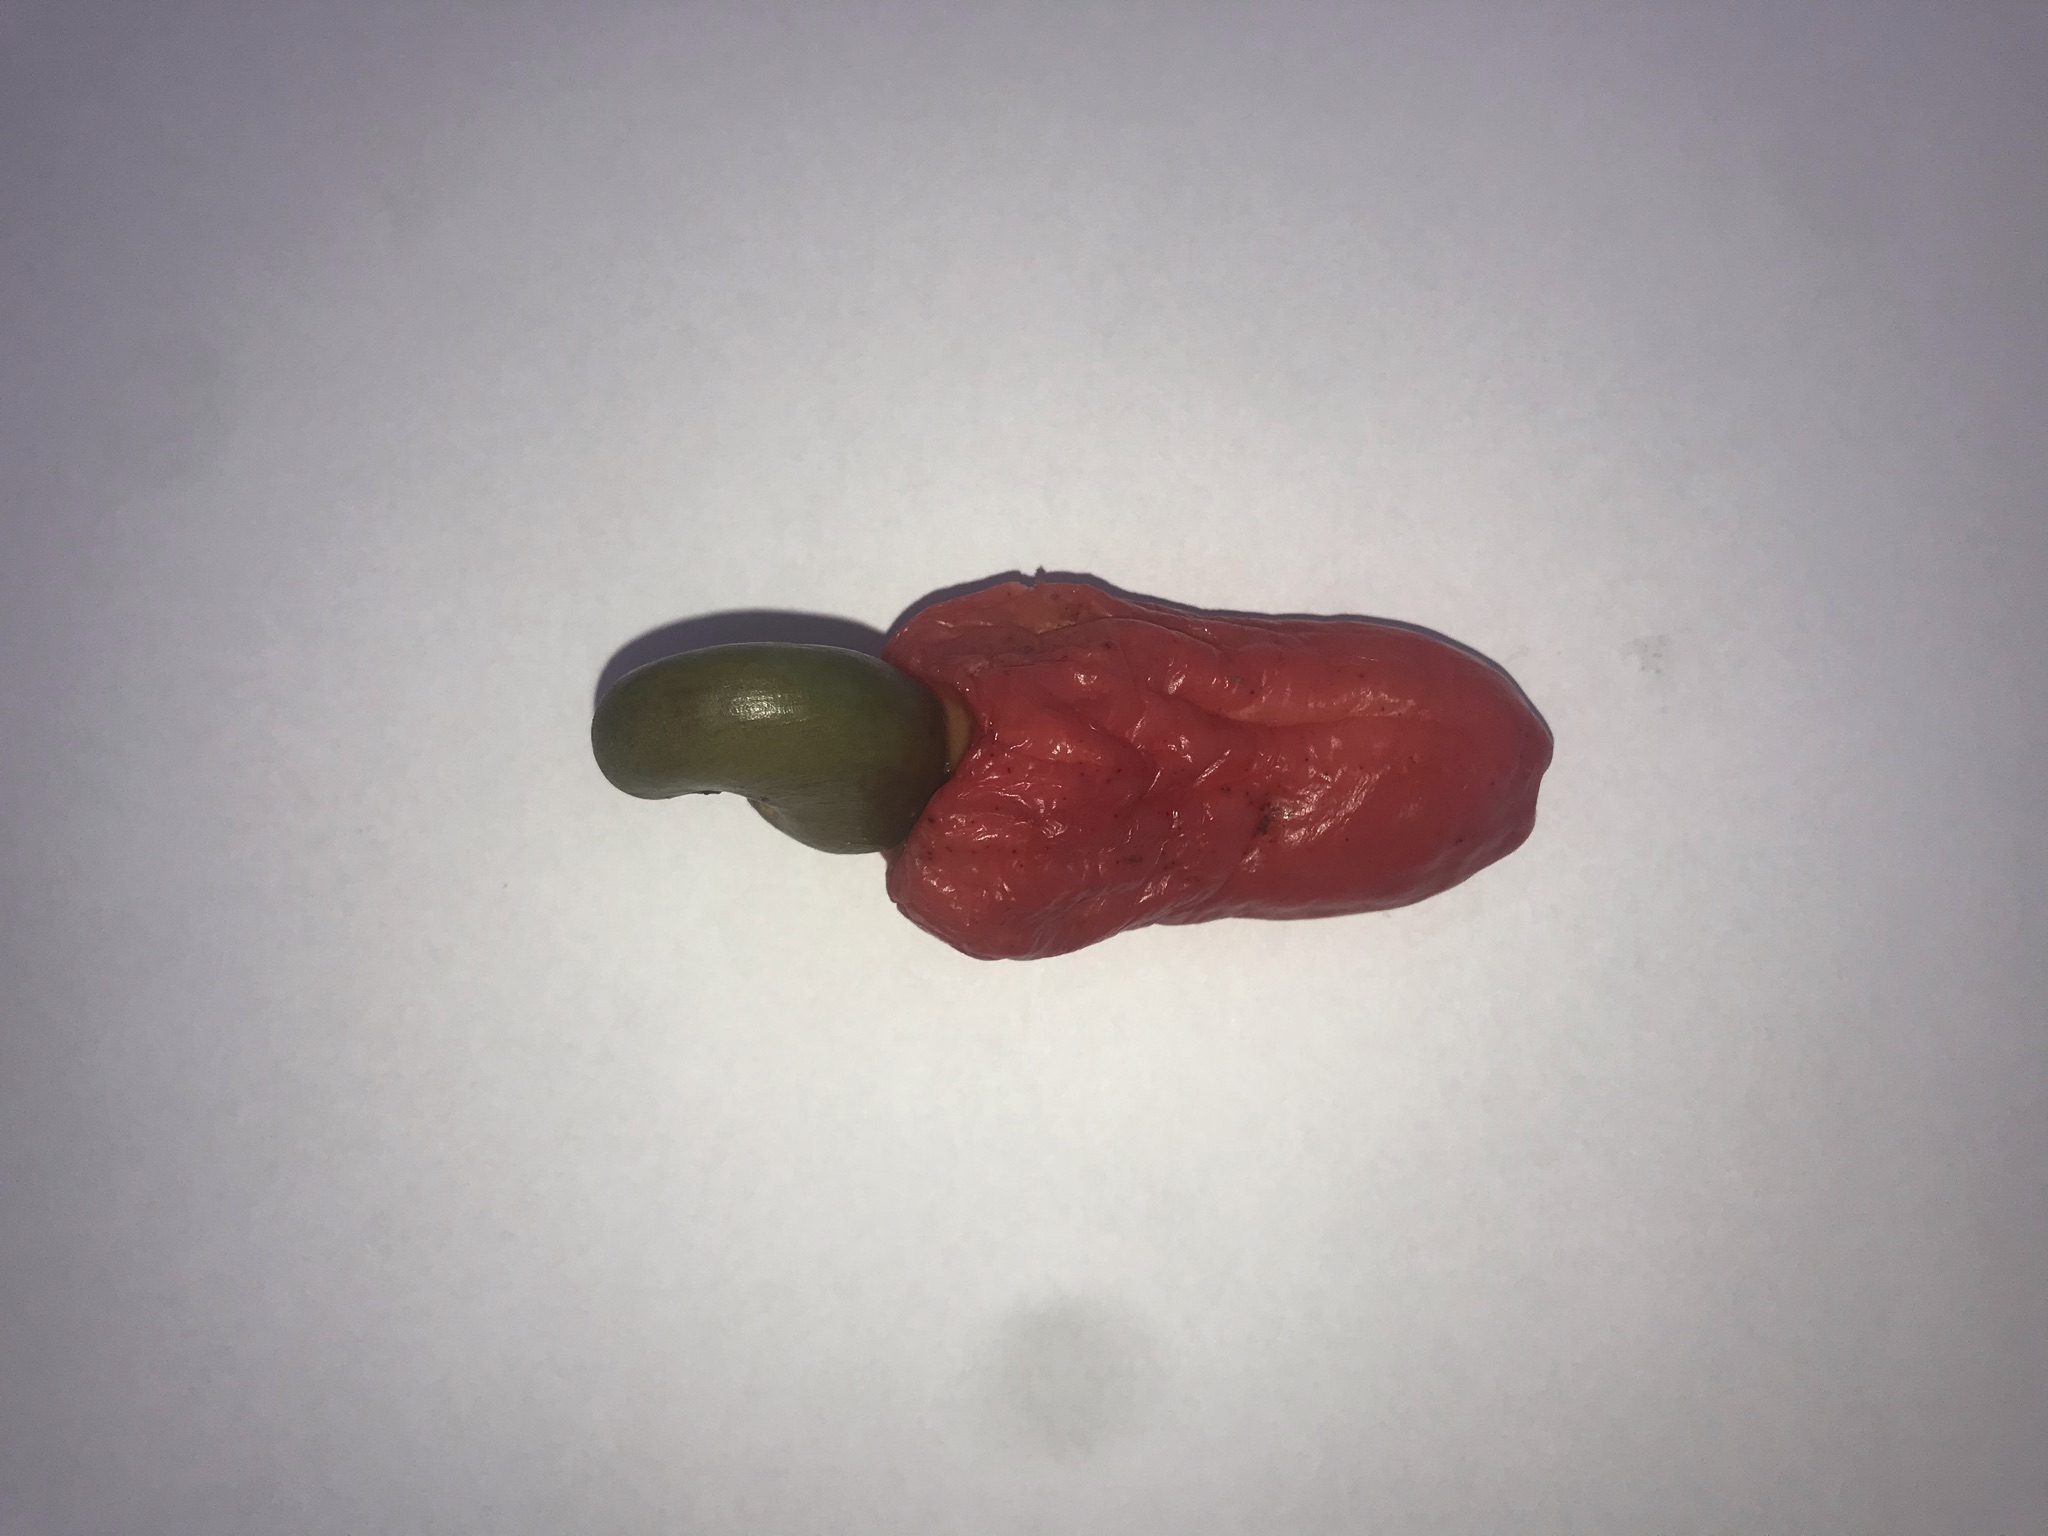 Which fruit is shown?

caju vermelho
